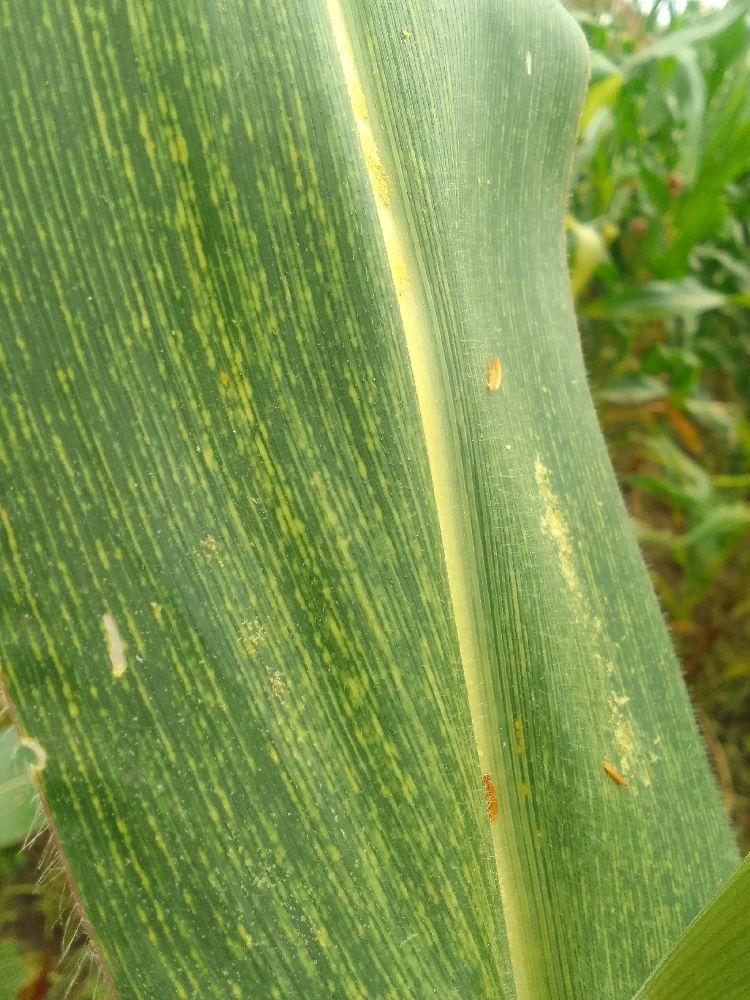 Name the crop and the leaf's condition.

maize, maize streak virus
